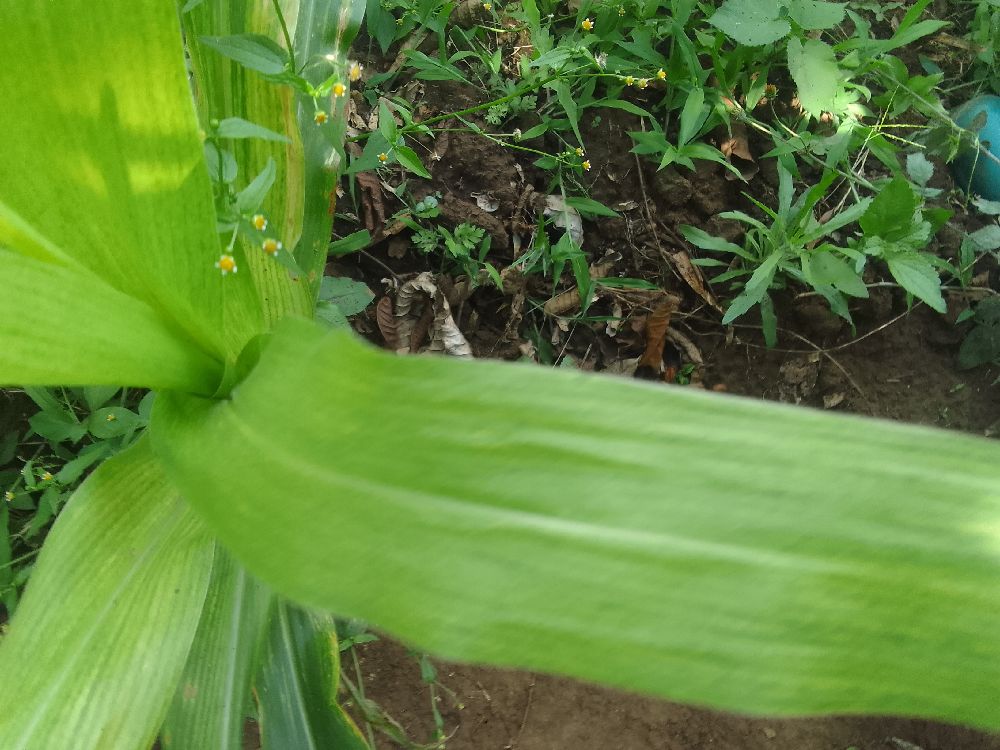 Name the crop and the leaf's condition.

maize, maize lethal necrosis
